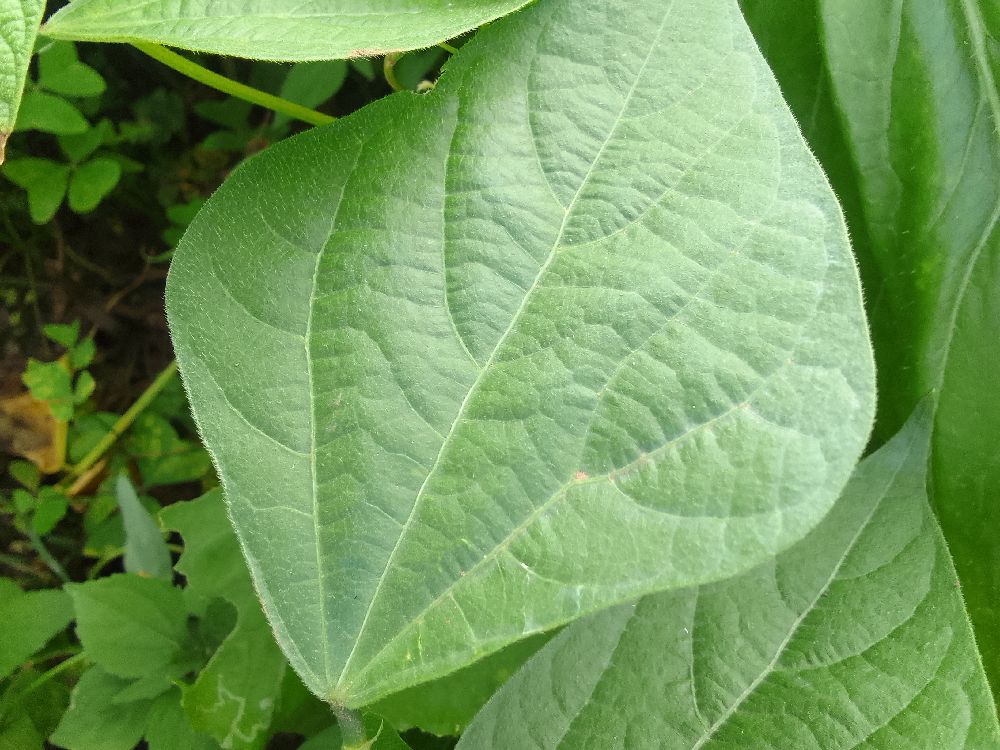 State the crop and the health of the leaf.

common bean, healthy
